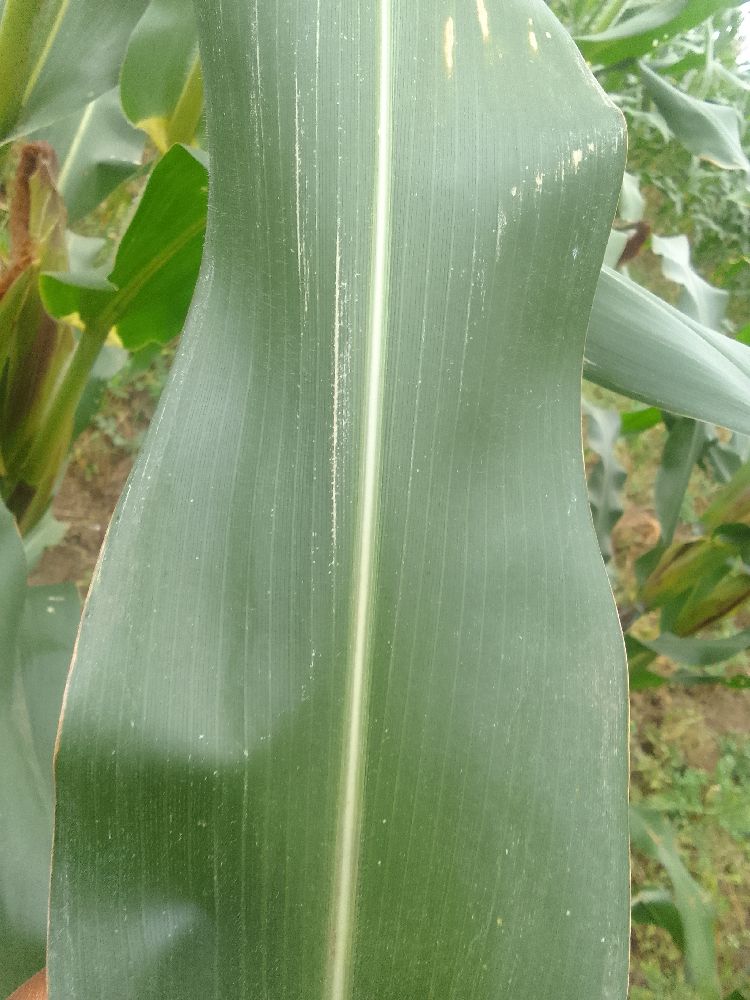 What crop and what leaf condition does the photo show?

maize, healthy
